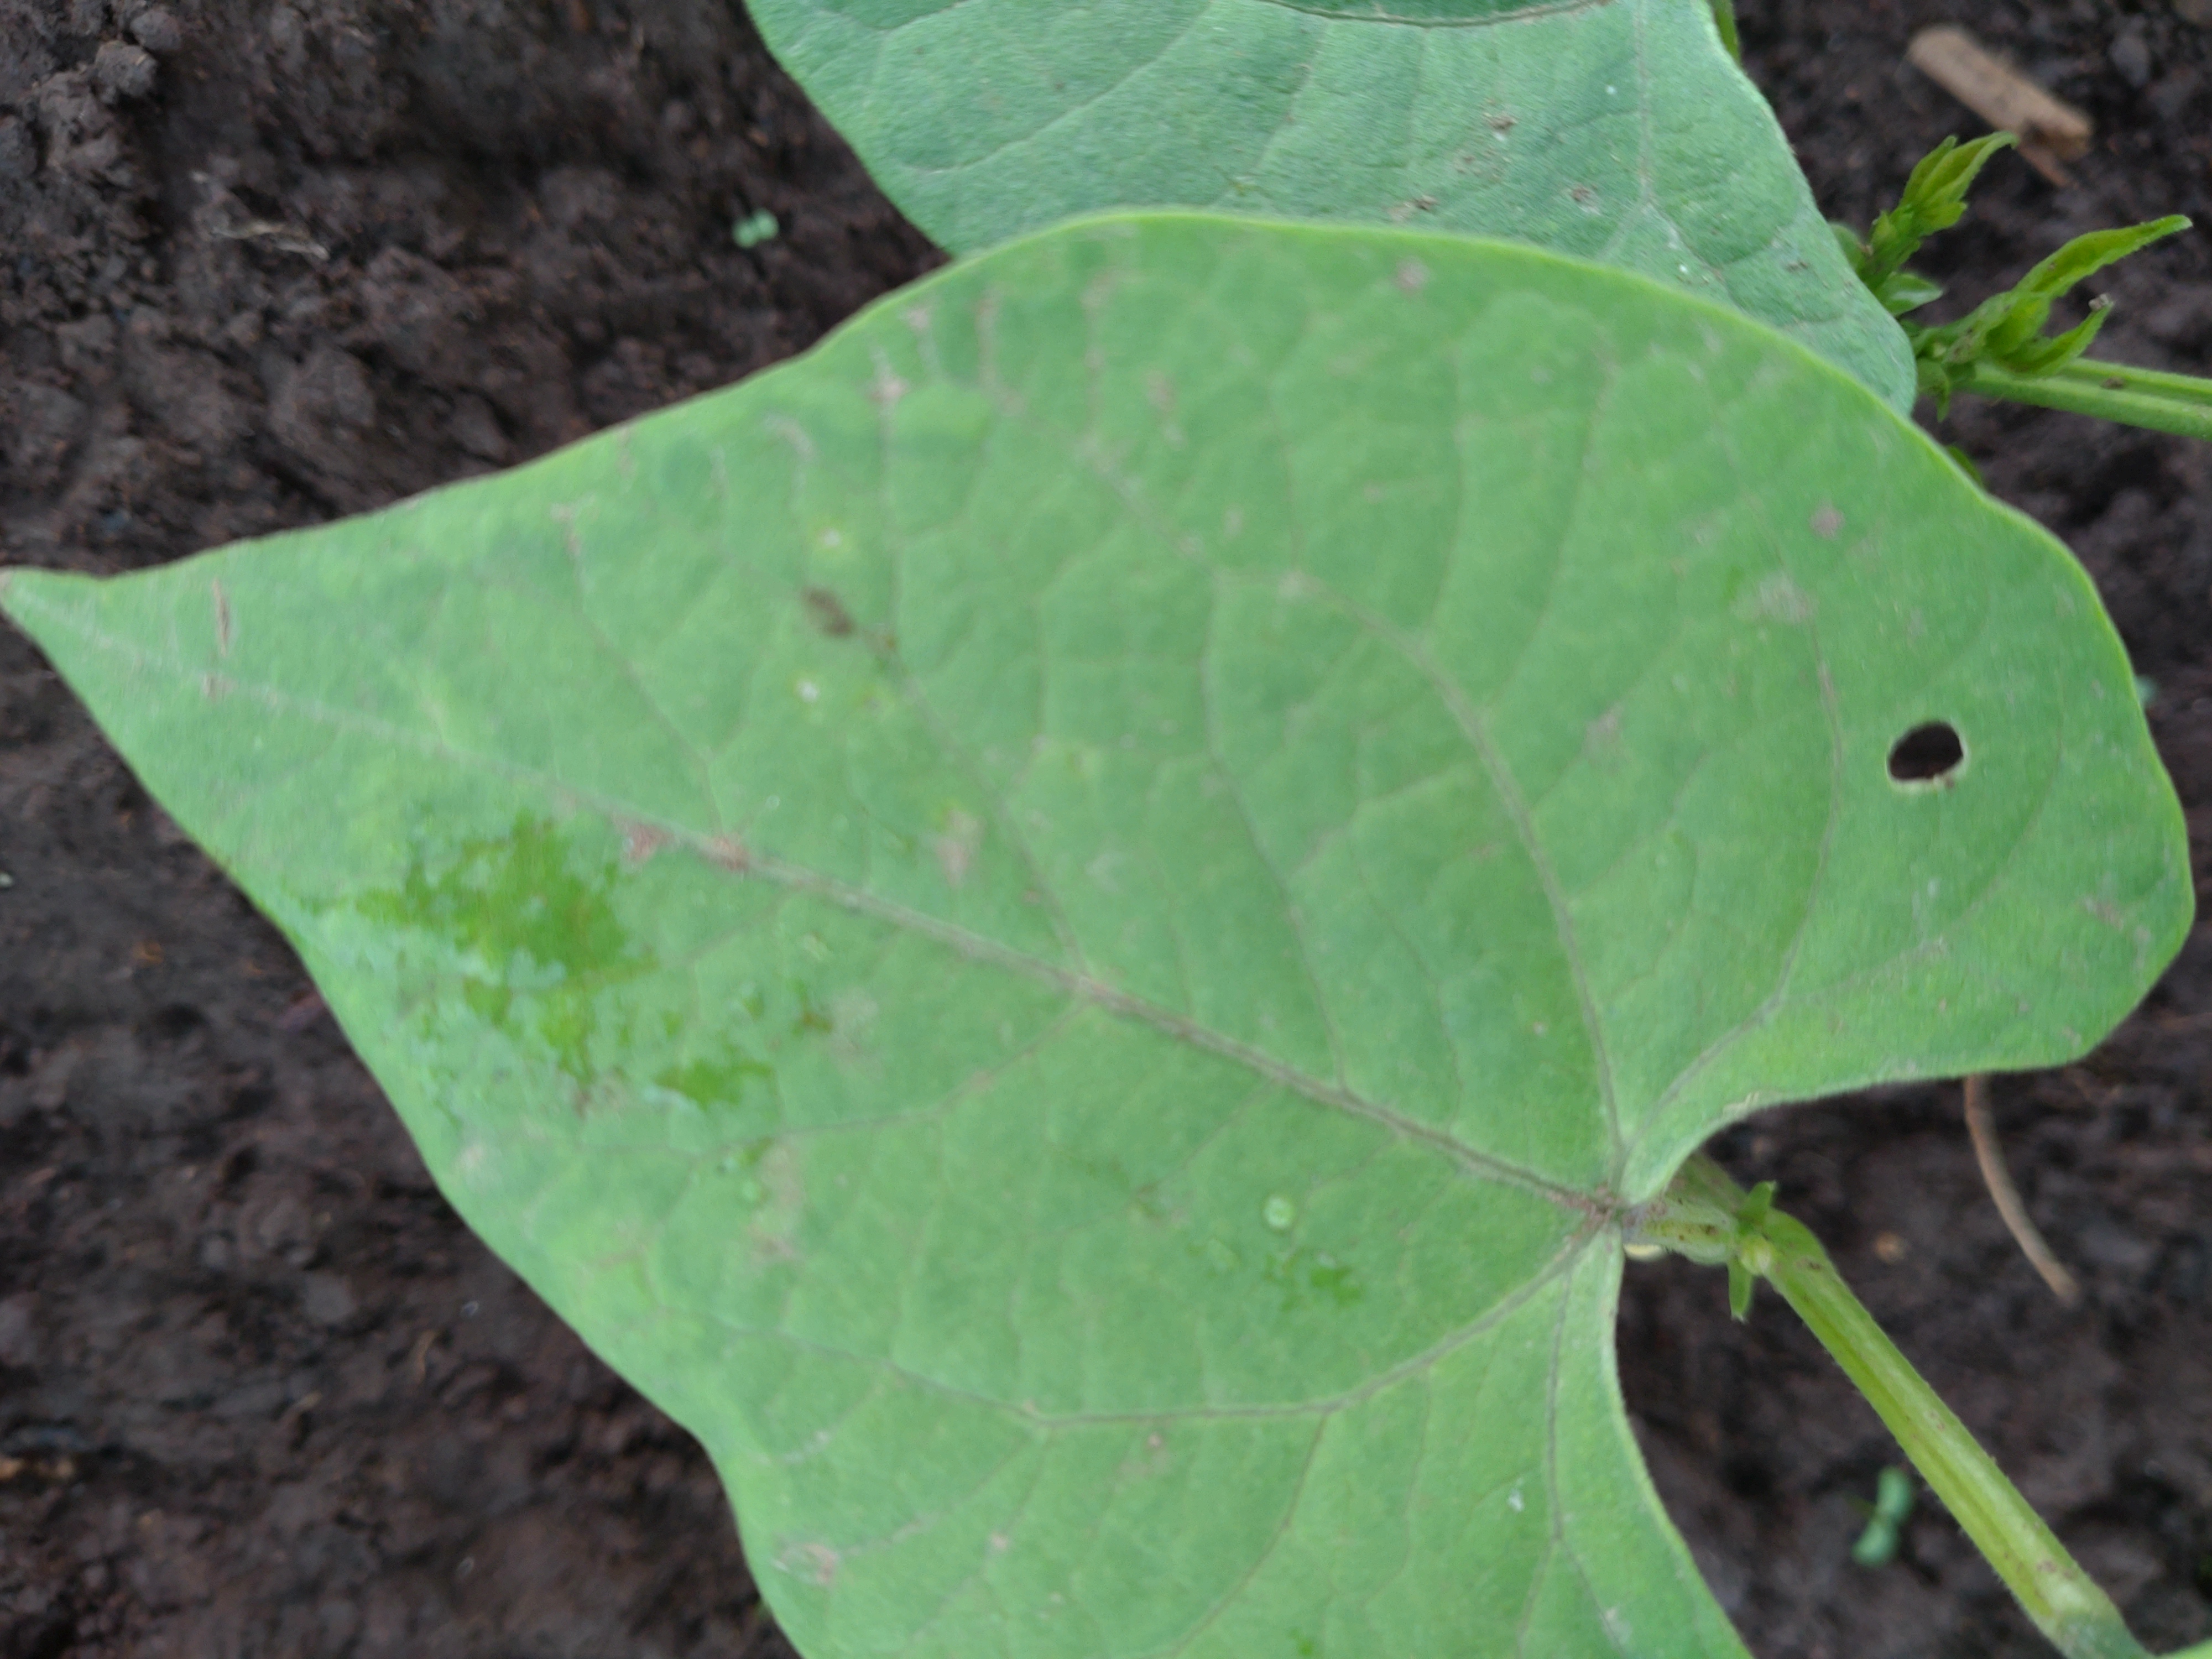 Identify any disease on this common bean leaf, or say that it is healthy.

healthy
